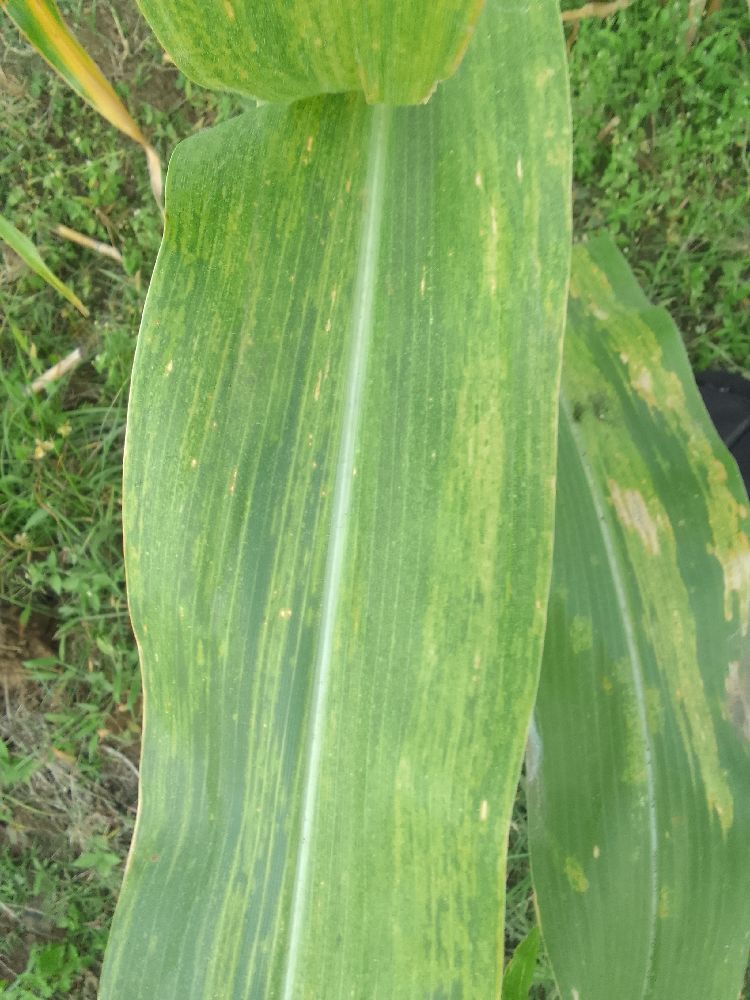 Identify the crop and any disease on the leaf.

maize, maize lethal necrosis
